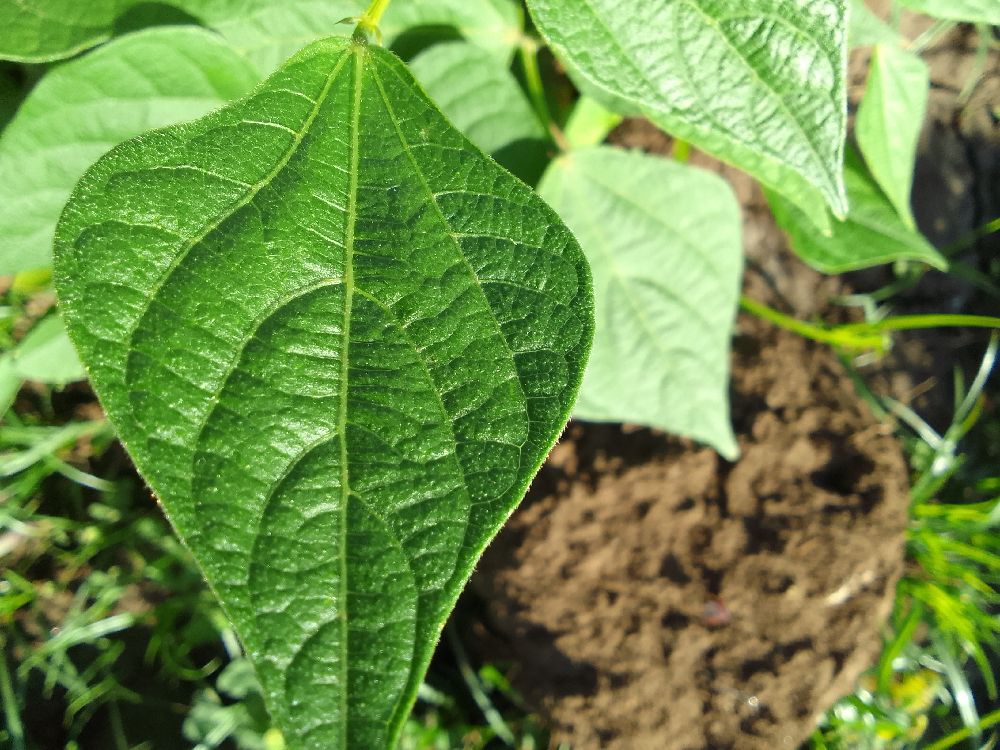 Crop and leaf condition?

common bean, healthy
